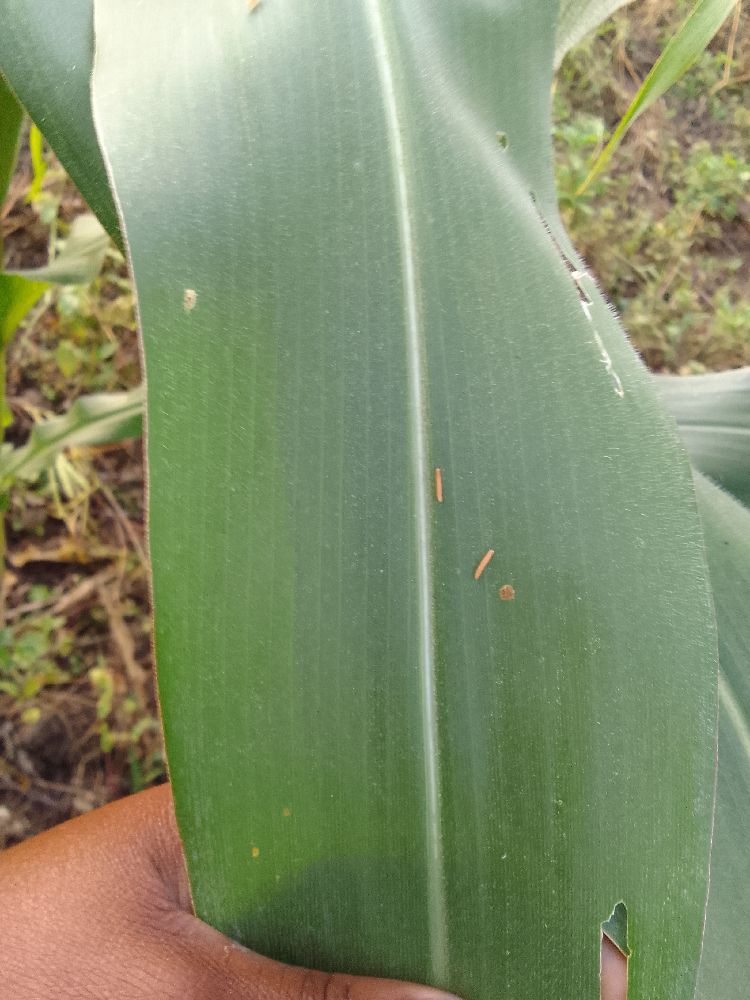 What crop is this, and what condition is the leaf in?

maize, healthy
